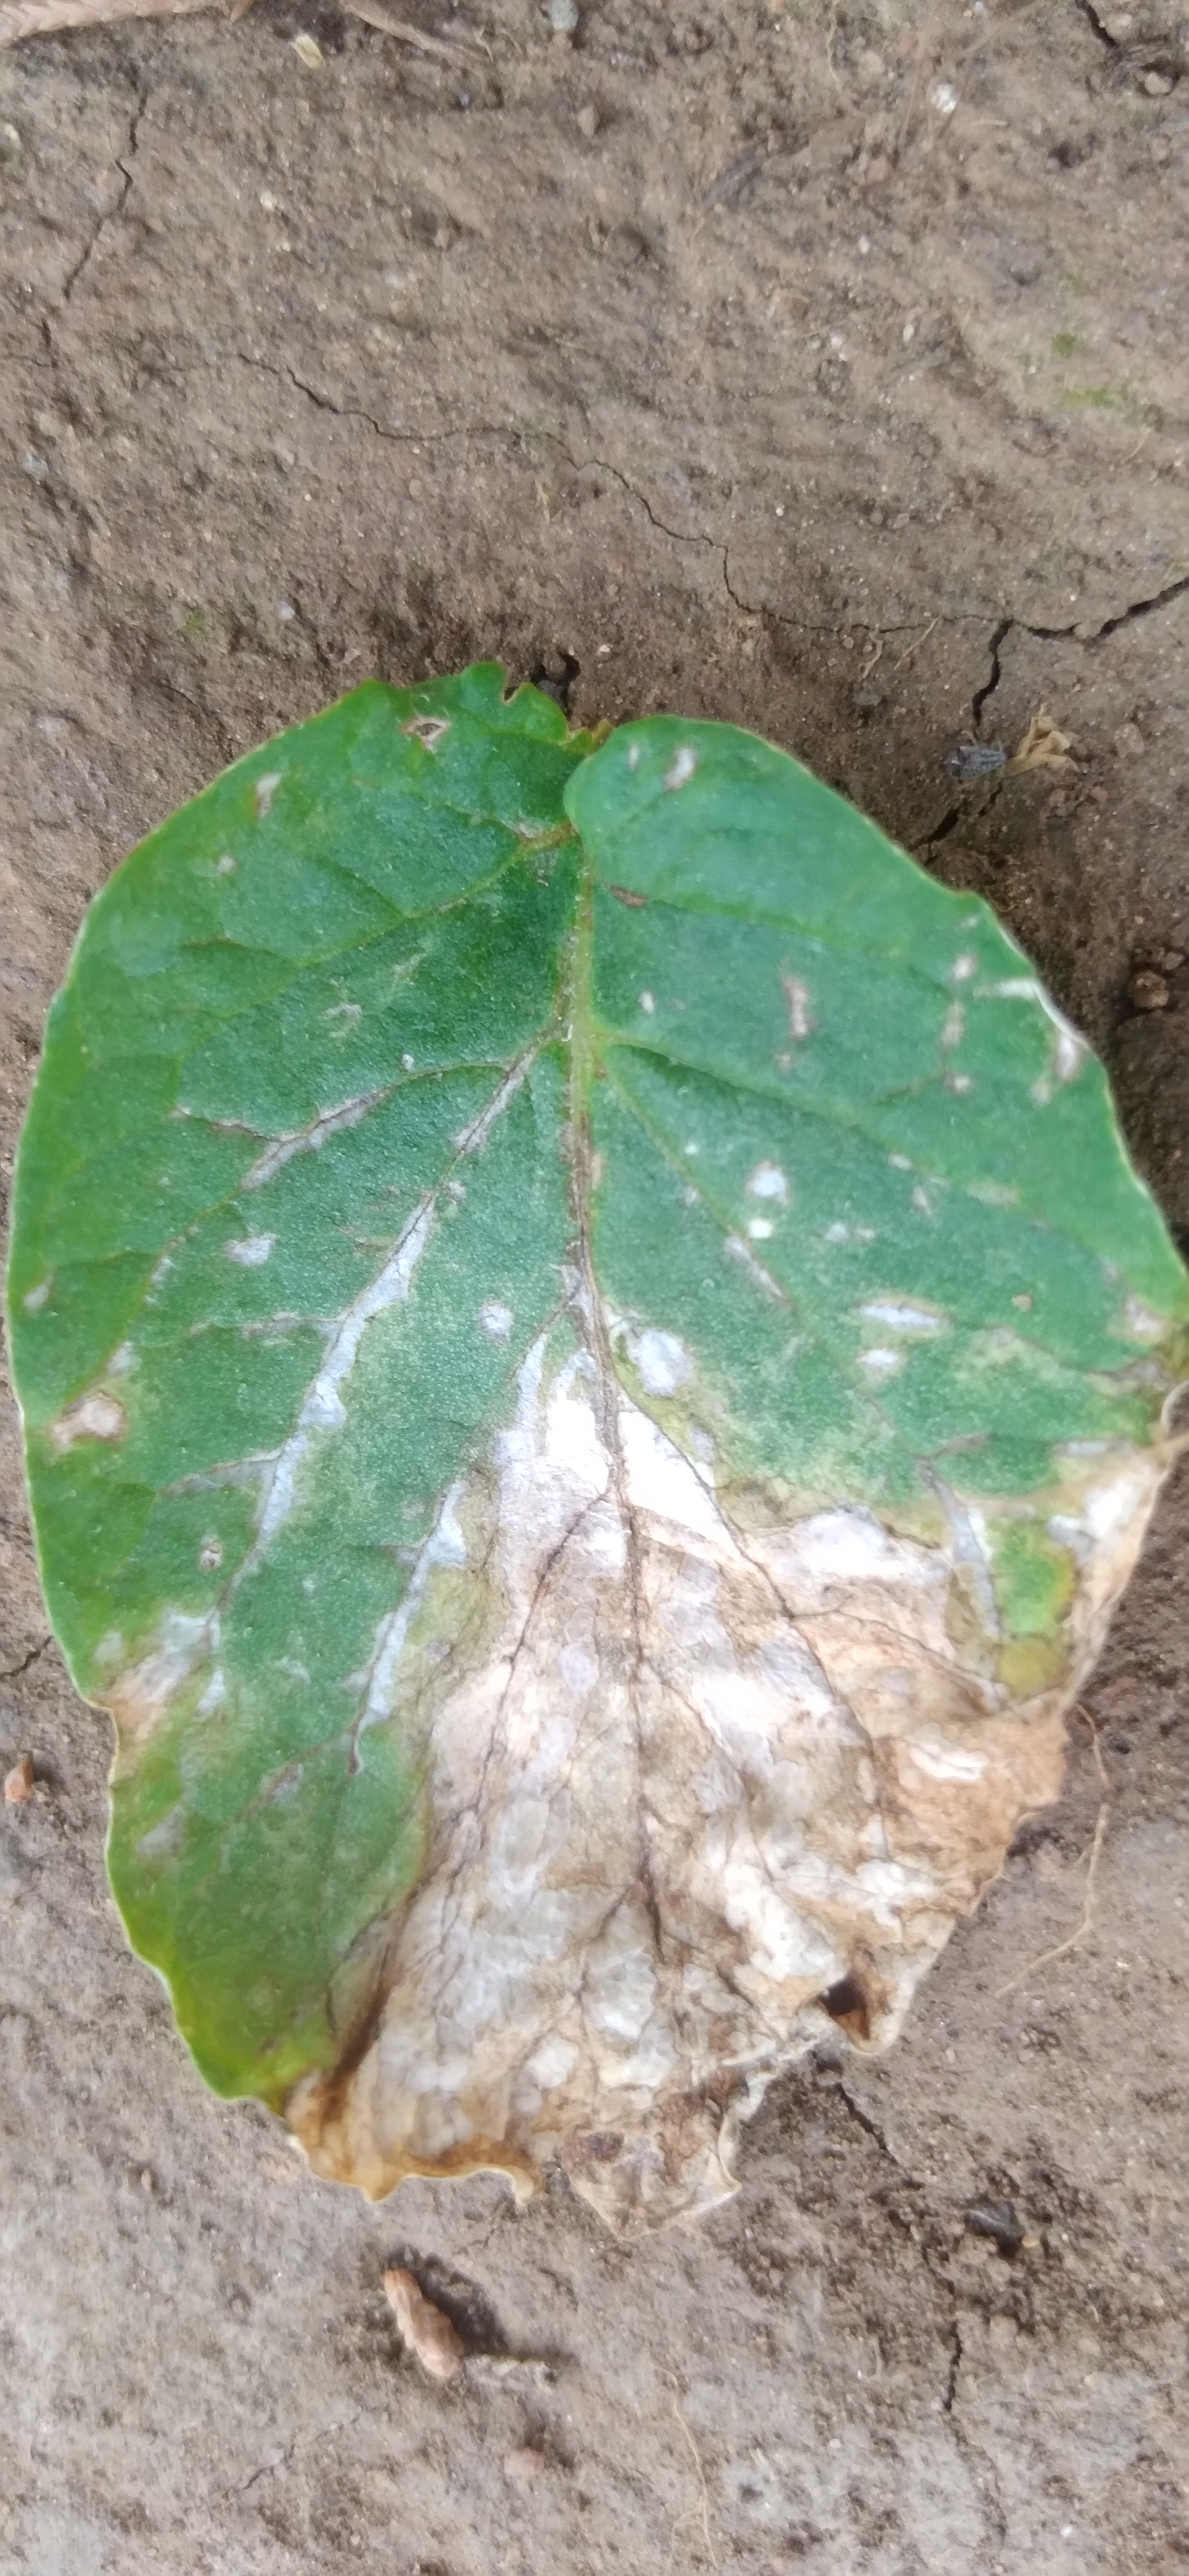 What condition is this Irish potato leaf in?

early blight
